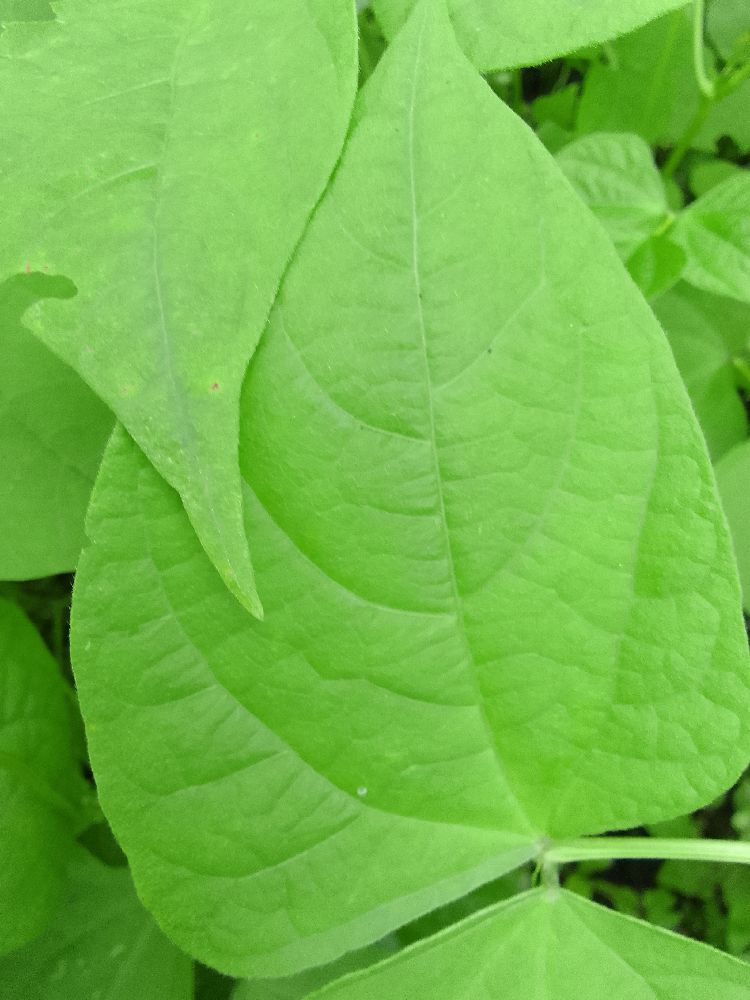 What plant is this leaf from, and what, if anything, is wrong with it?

common bean, healthy
